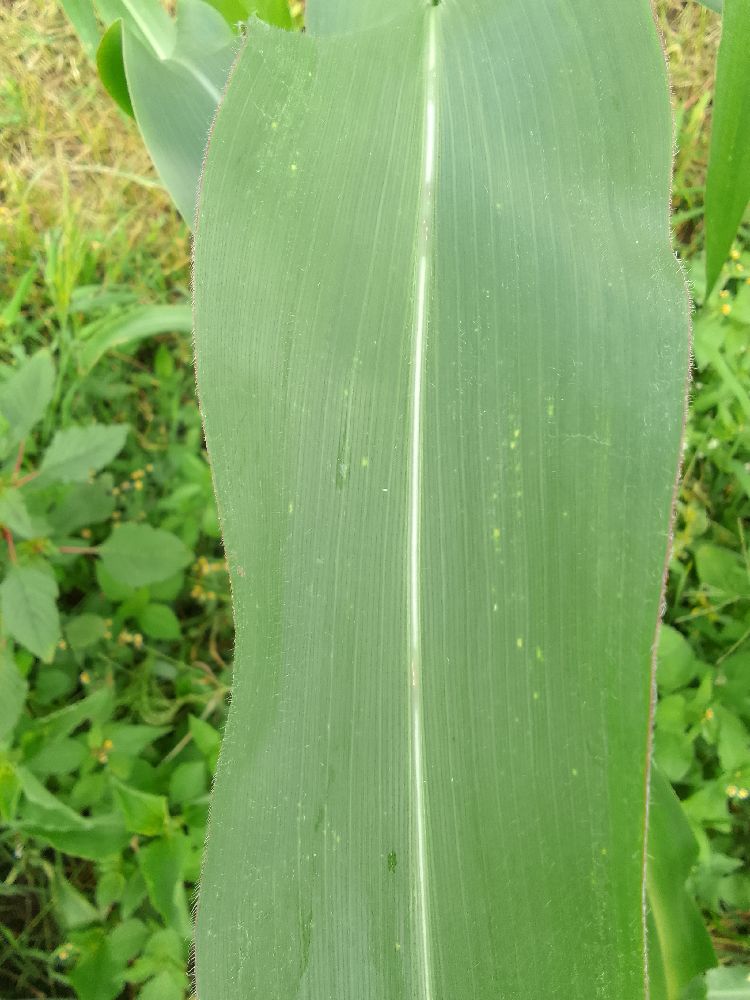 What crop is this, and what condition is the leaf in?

maize, healthy
